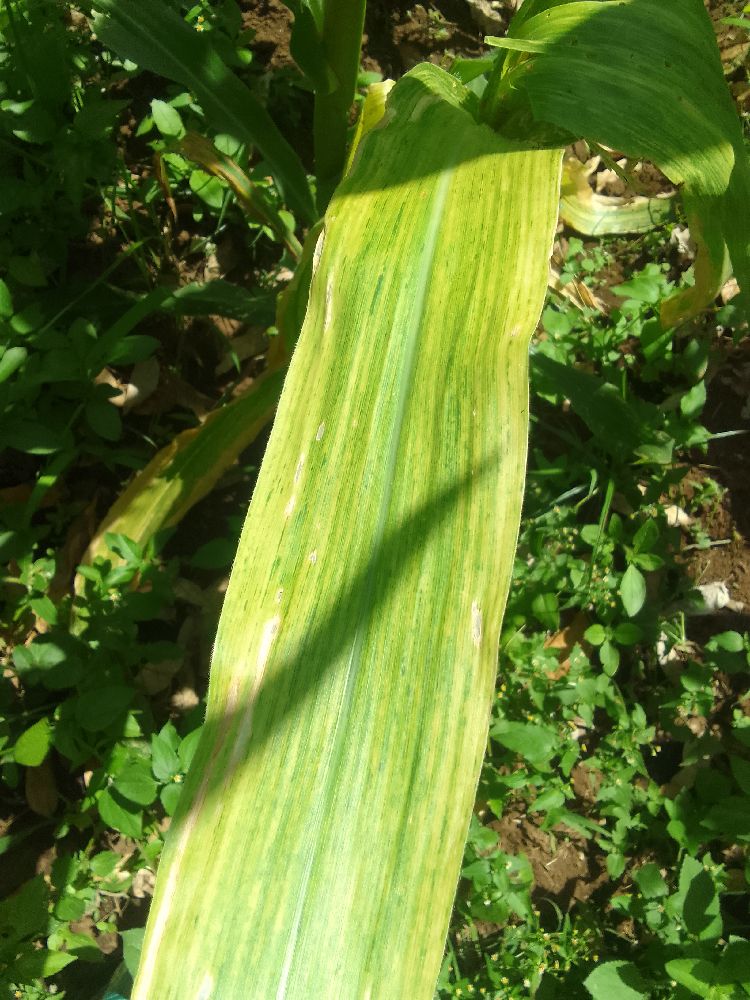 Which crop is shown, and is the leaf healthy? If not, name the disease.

maize, maize lethal necrosis
